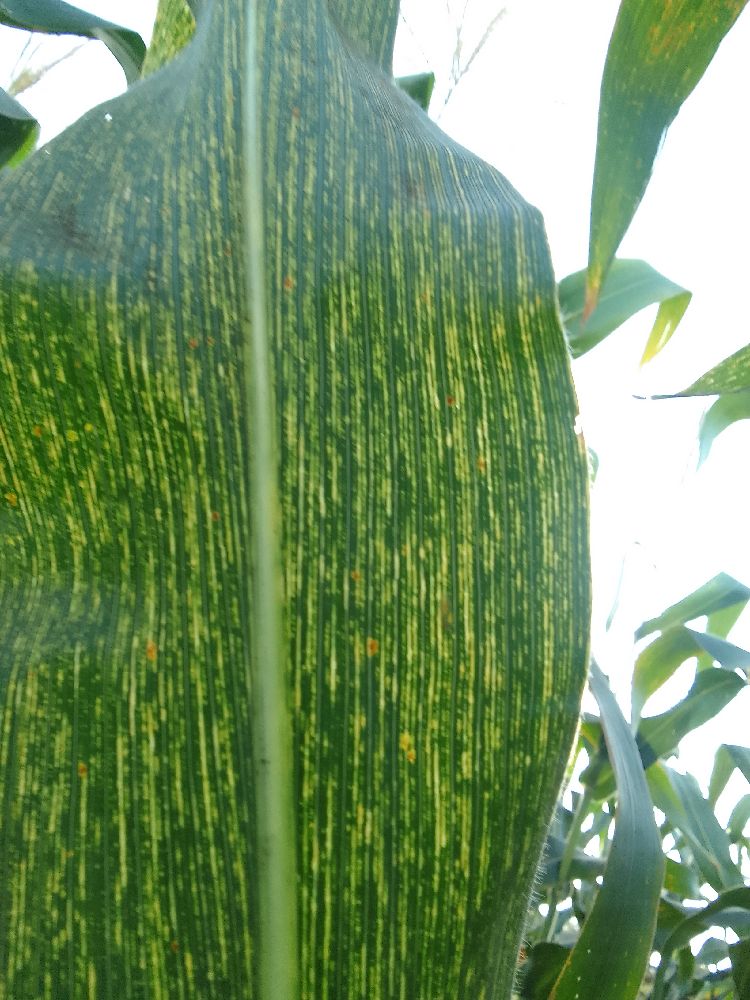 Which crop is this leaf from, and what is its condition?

maize, maize streak virus
